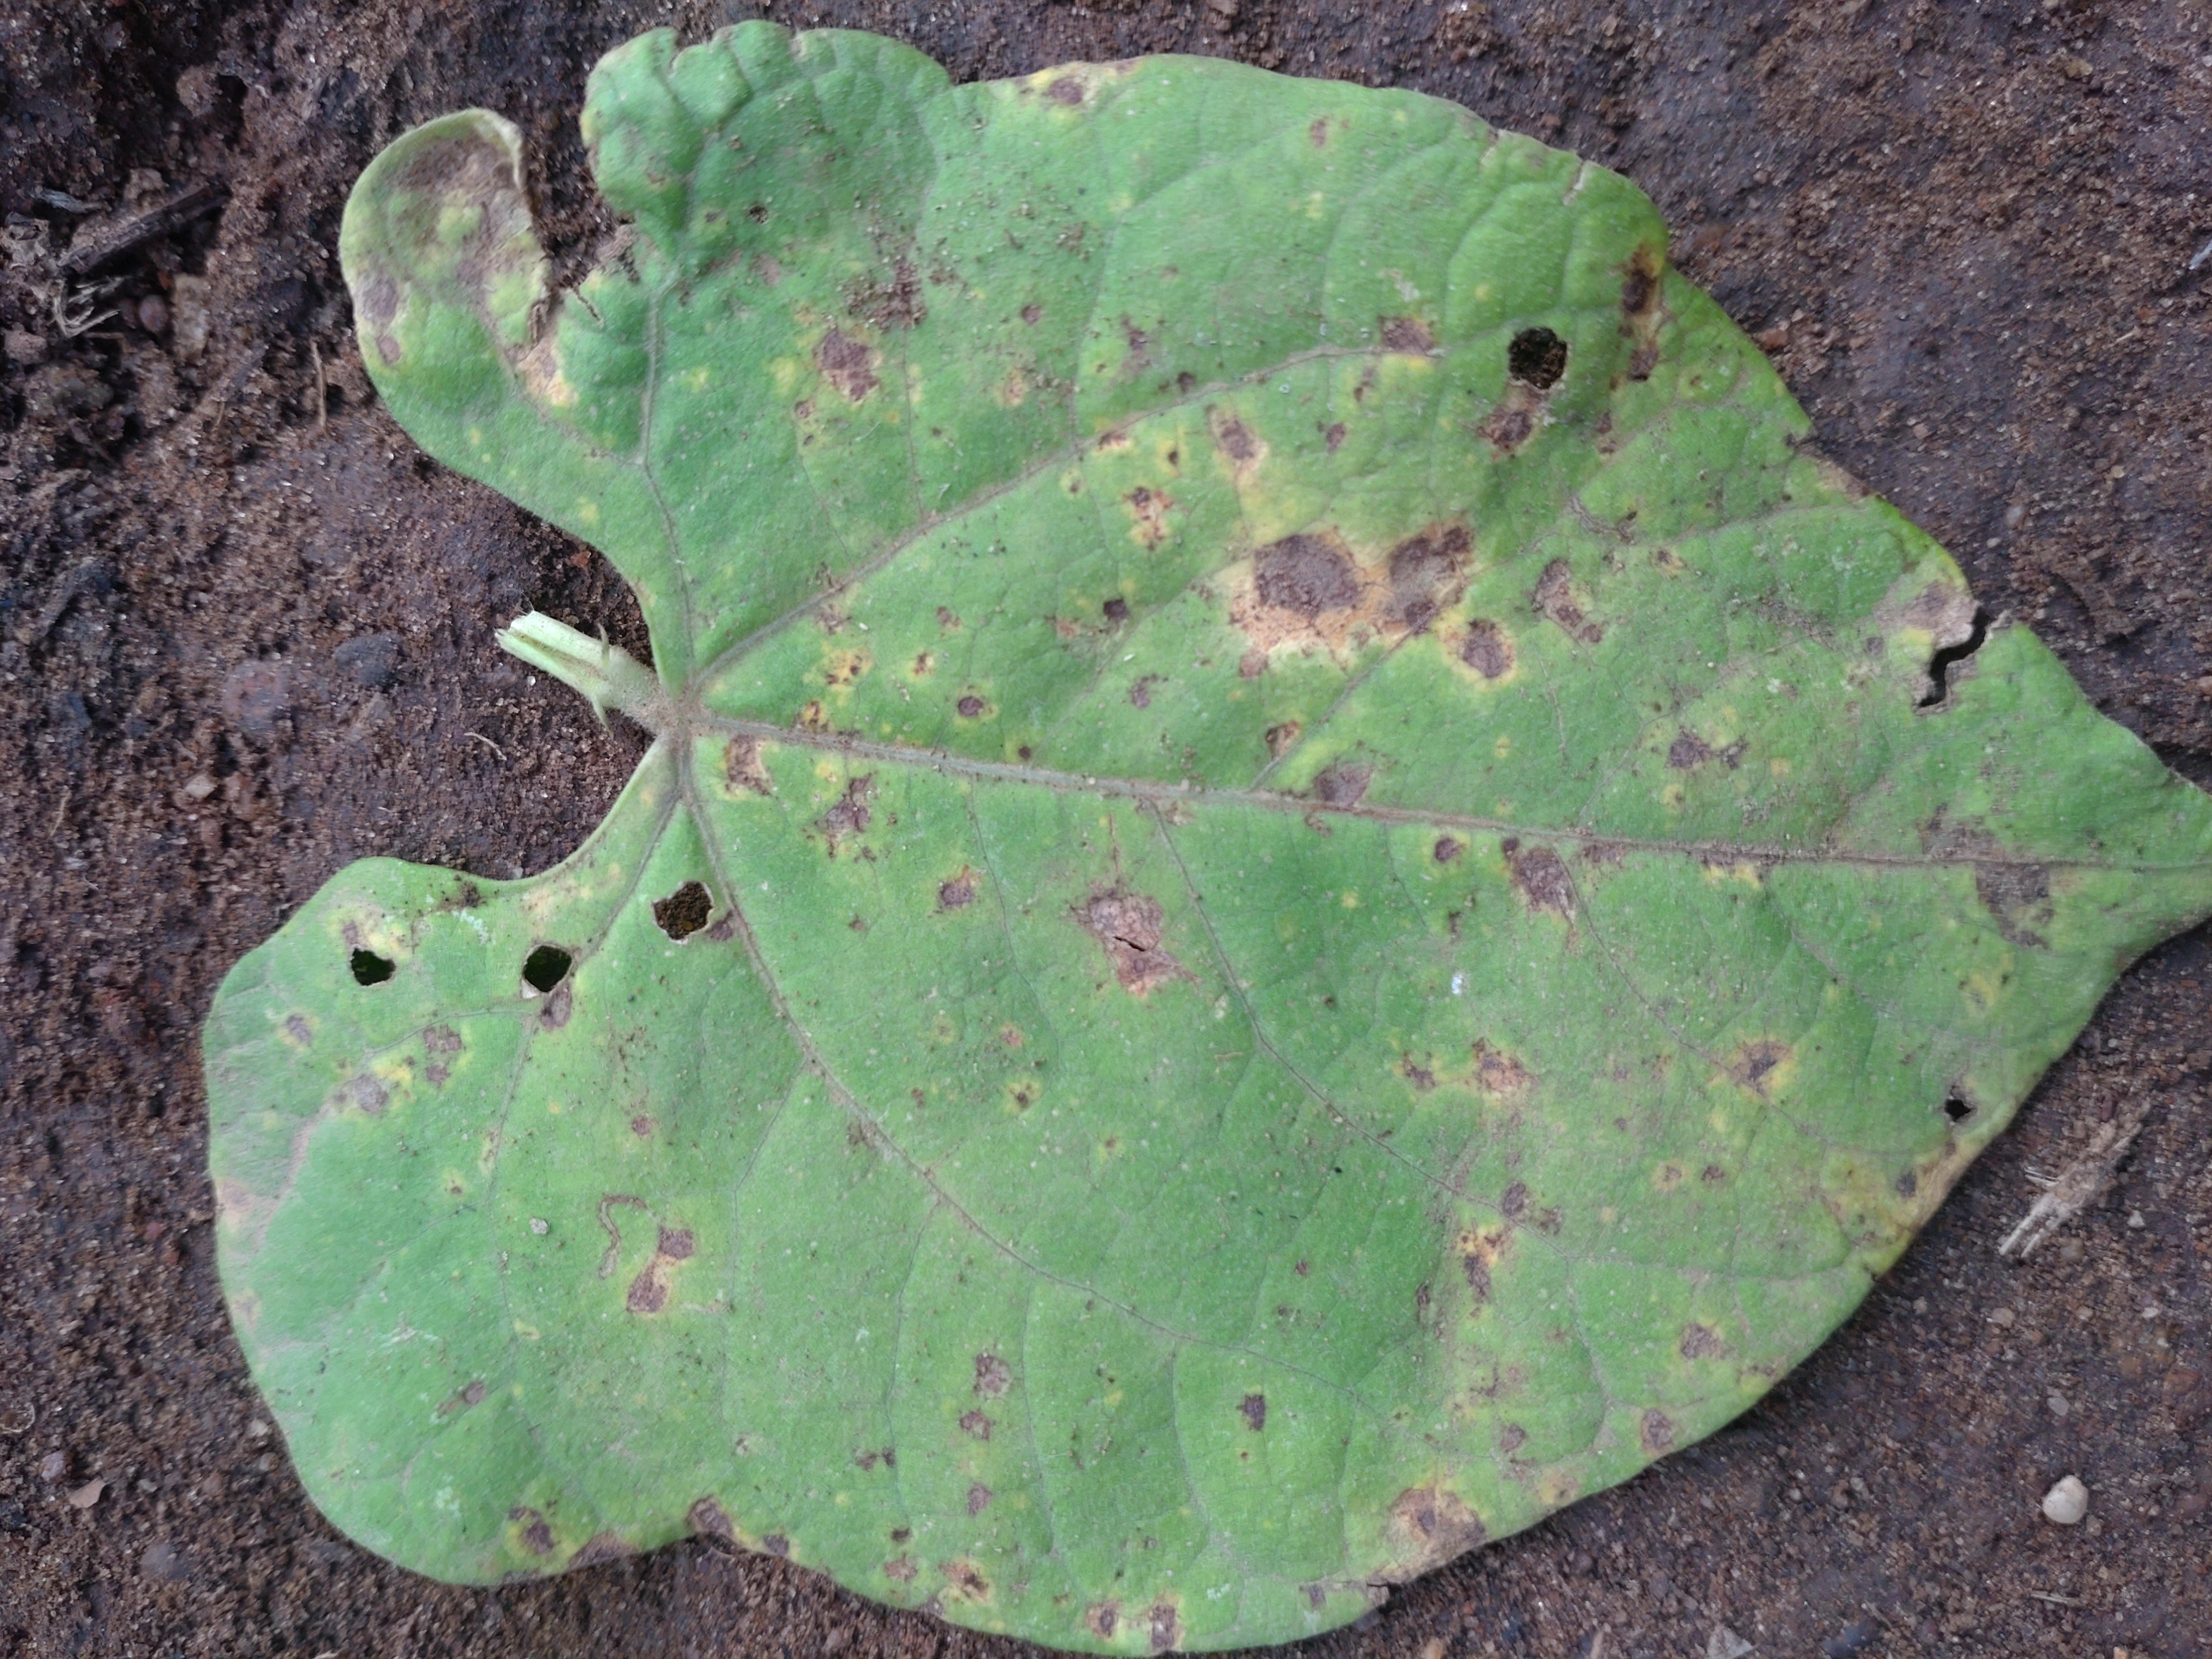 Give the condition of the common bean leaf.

rust
